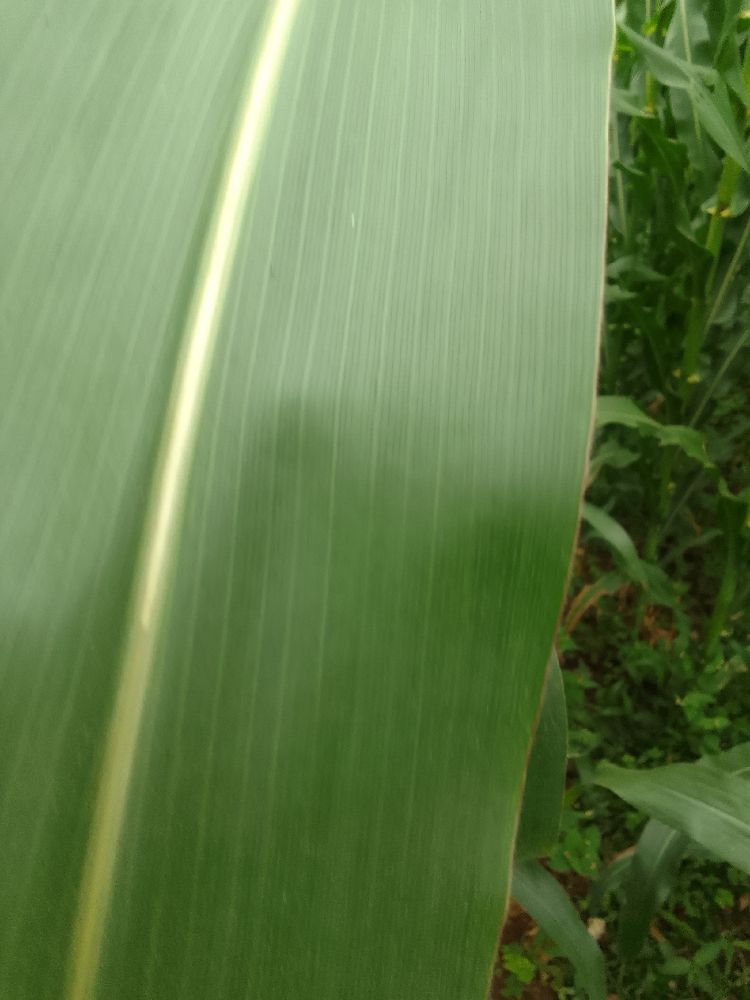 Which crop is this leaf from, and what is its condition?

maize, healthy
